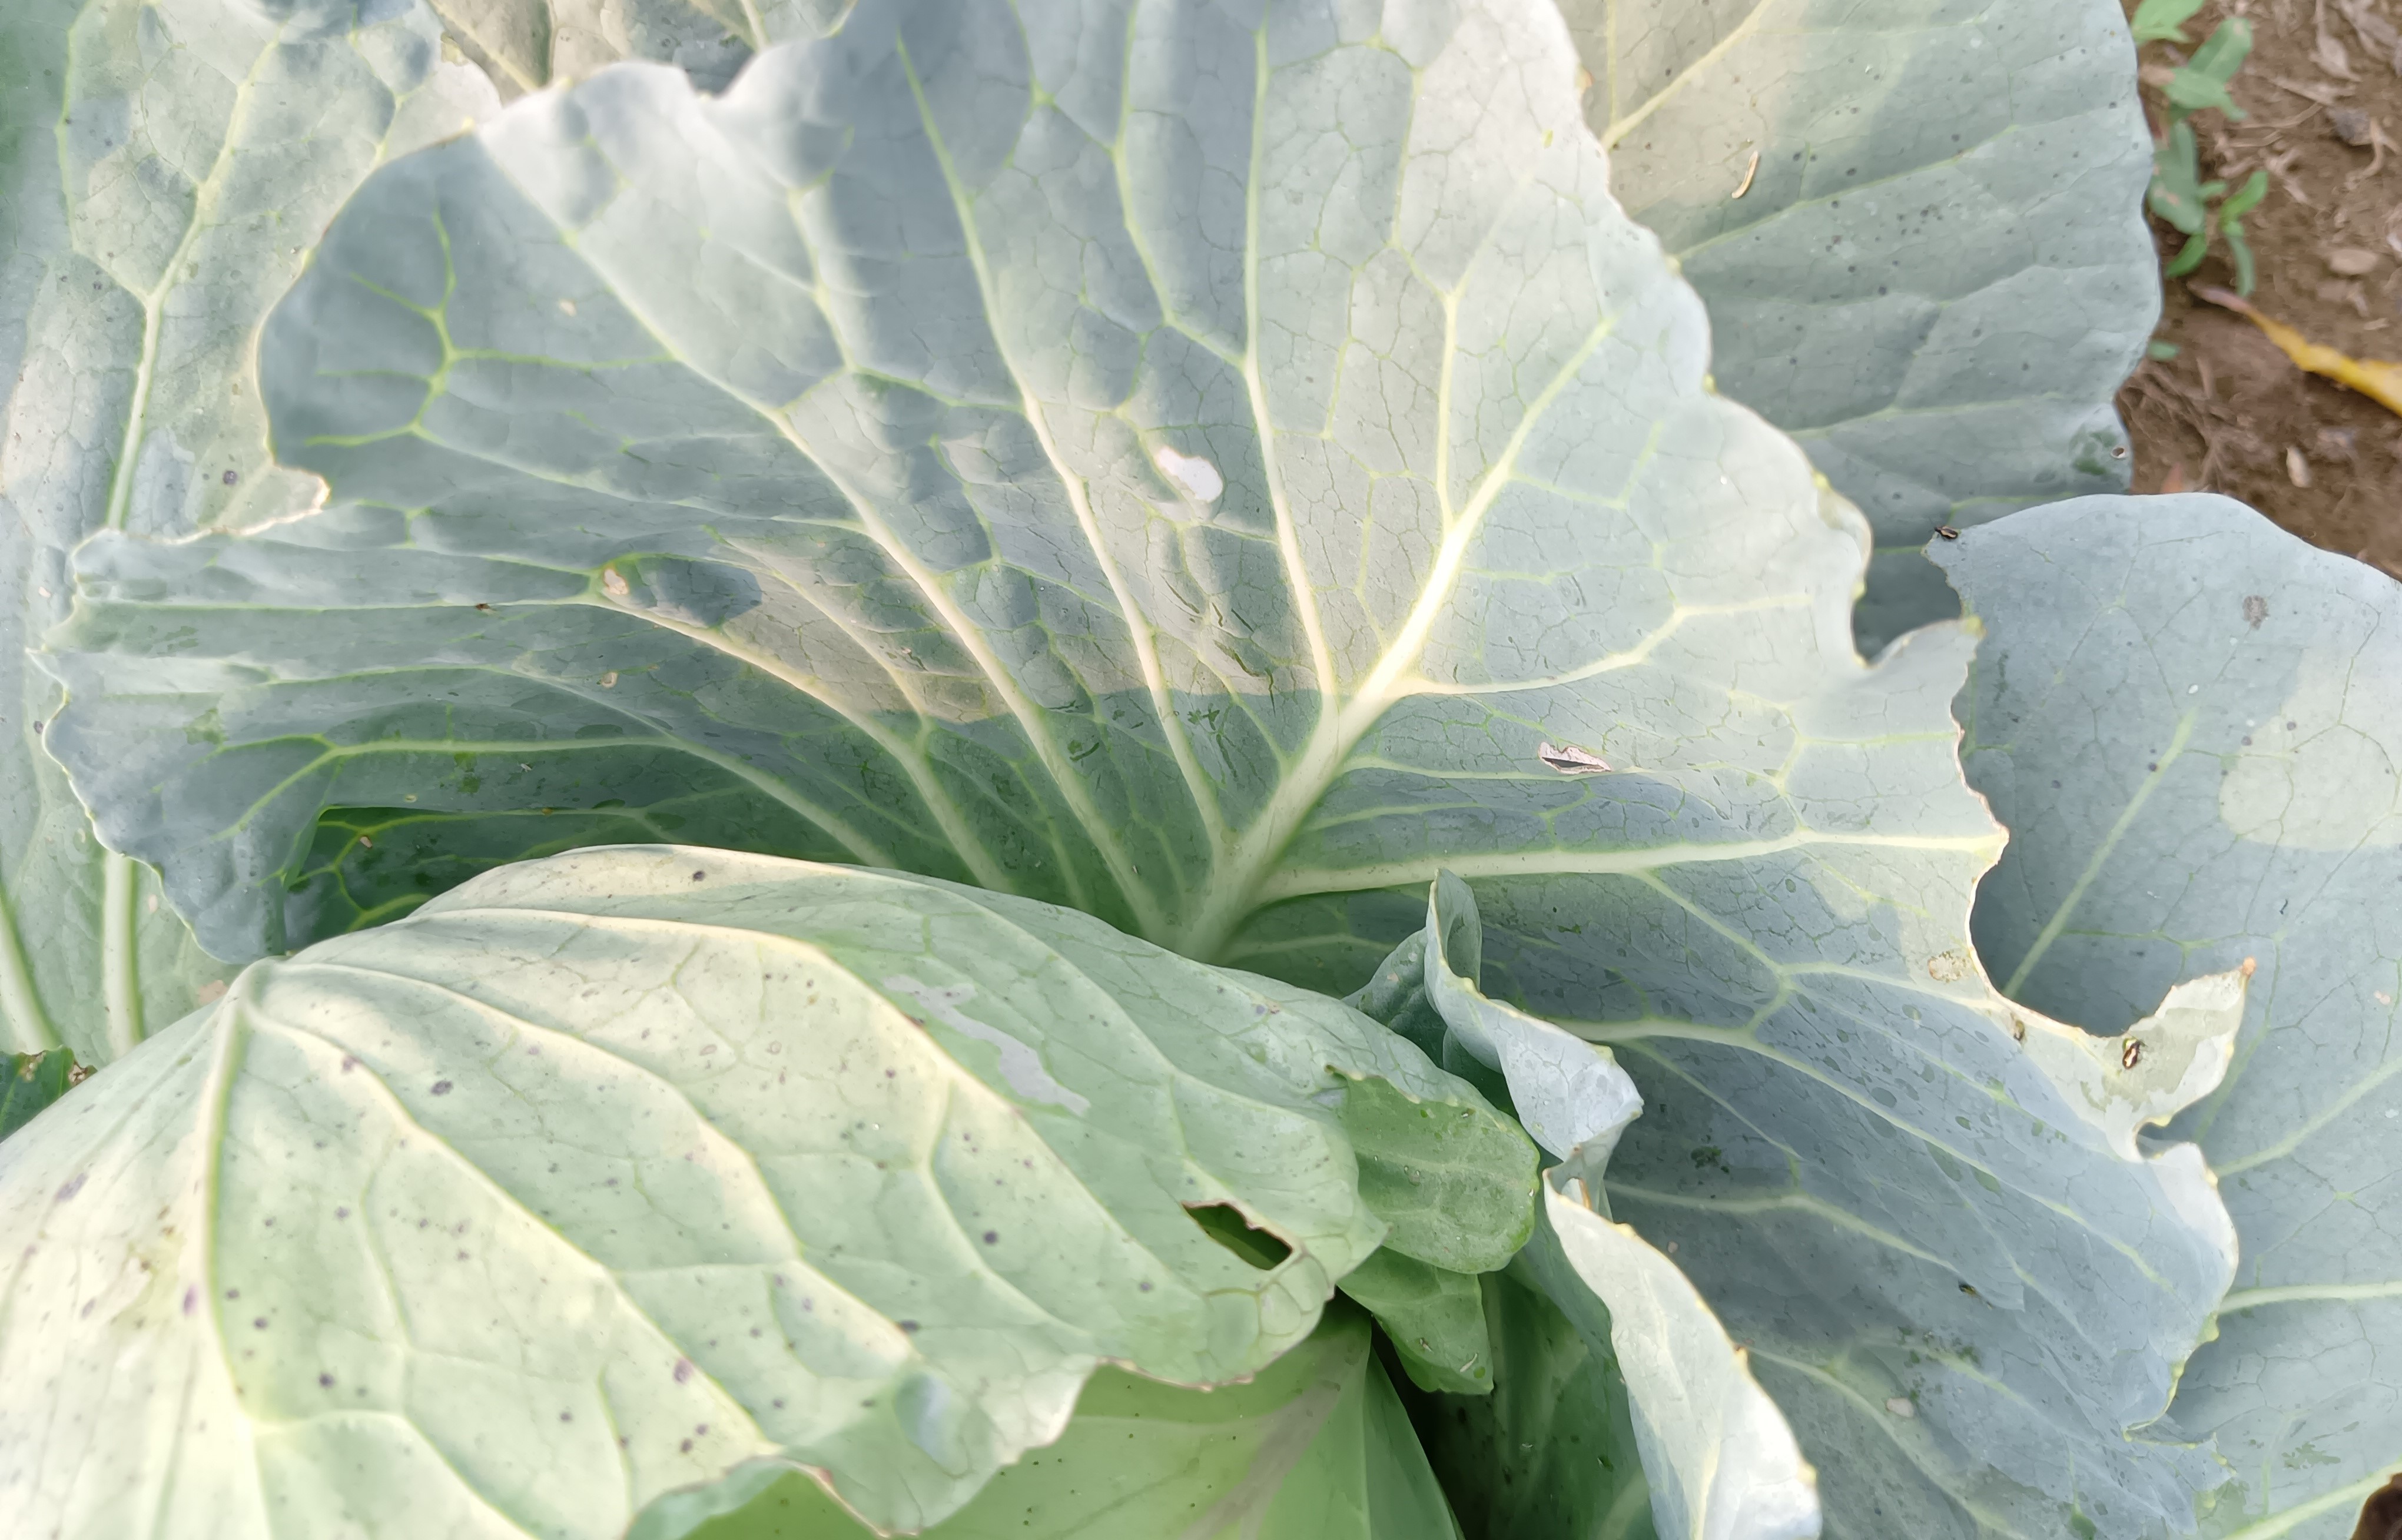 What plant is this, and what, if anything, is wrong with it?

cabbage, healthy
